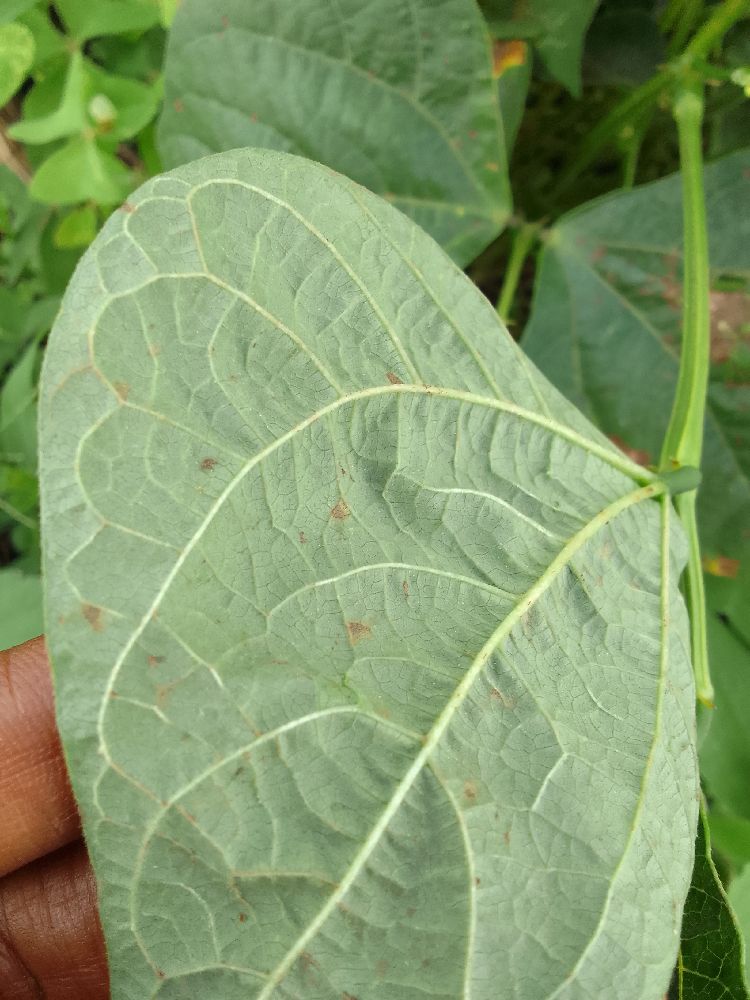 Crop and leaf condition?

common bean, bean rust
